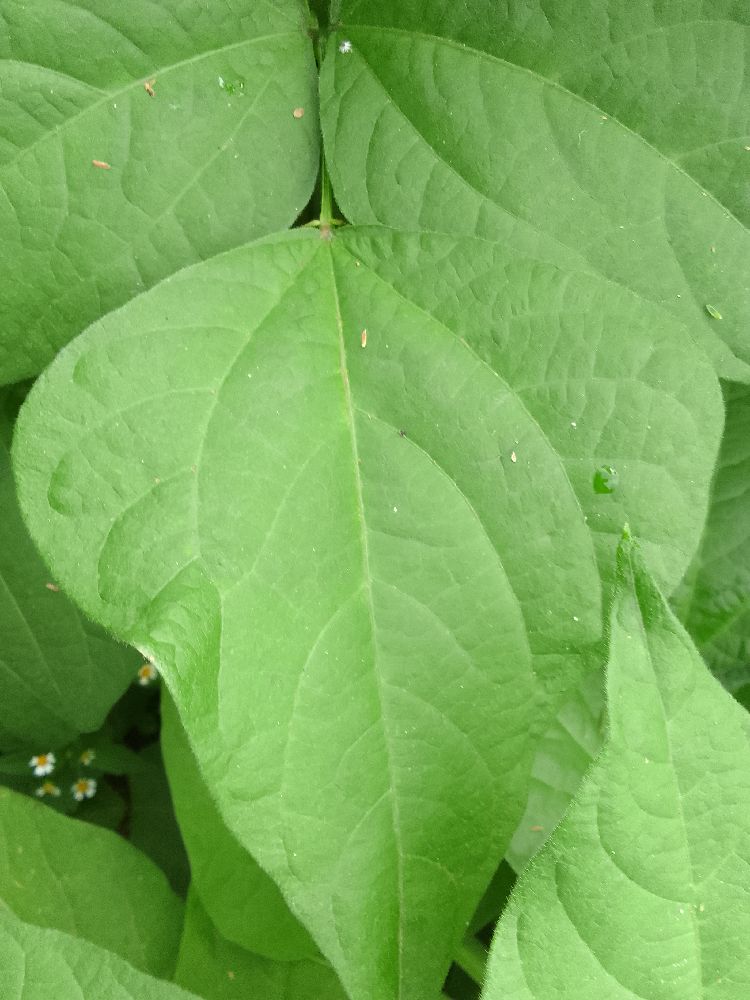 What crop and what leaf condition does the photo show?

common bean, healthy
